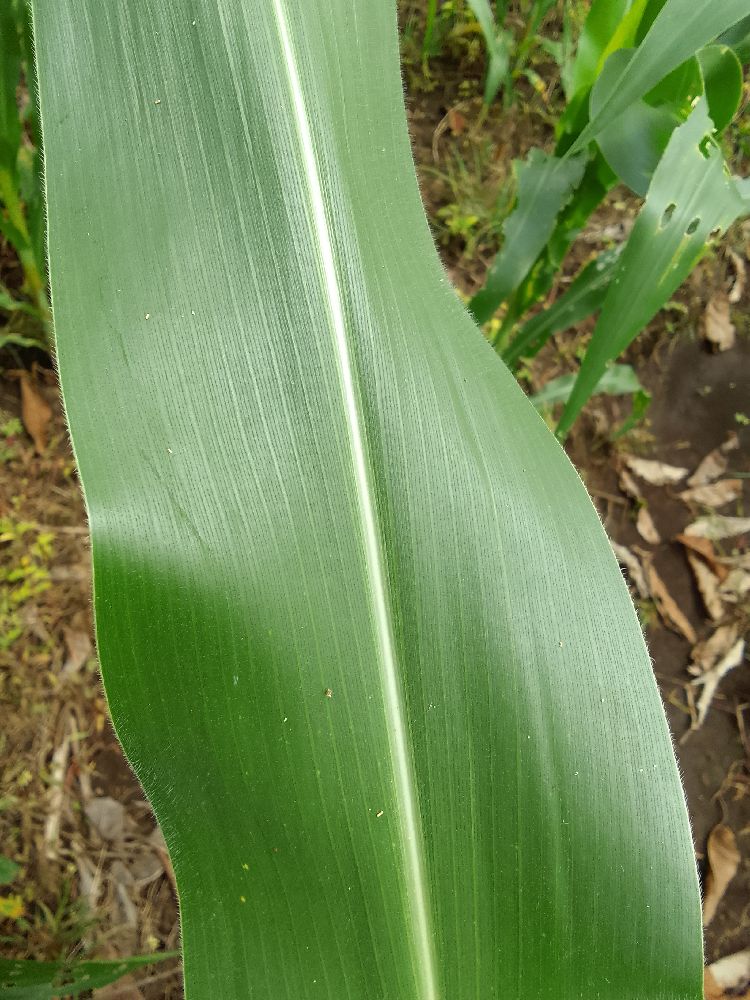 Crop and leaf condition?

maize, healthy
